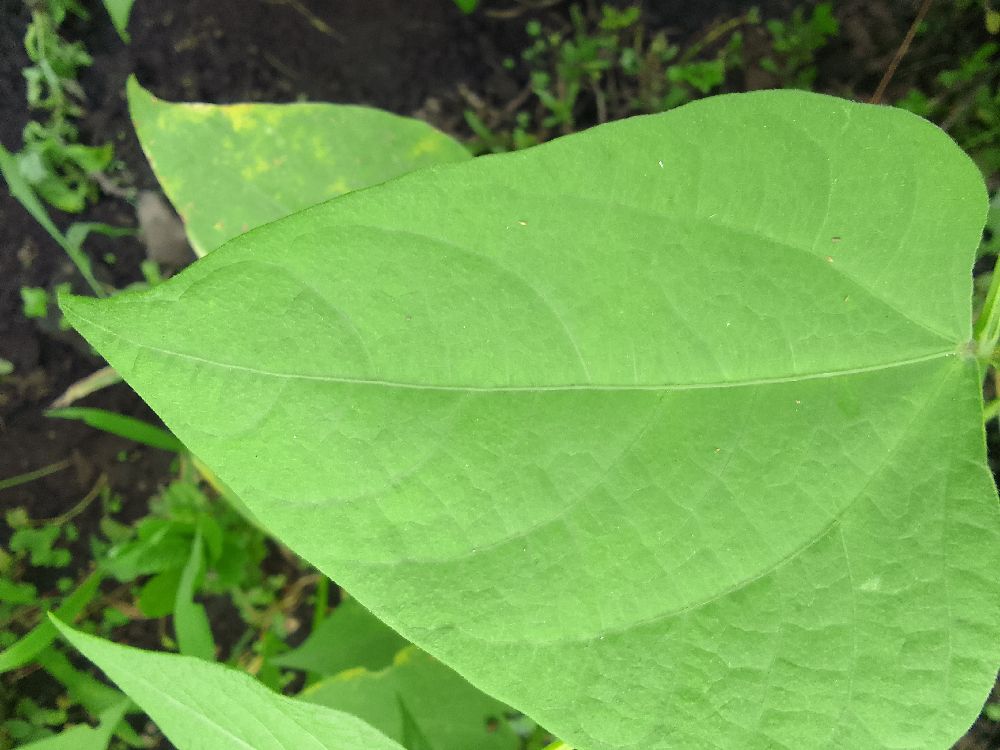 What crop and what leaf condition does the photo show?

common bean, healthy
